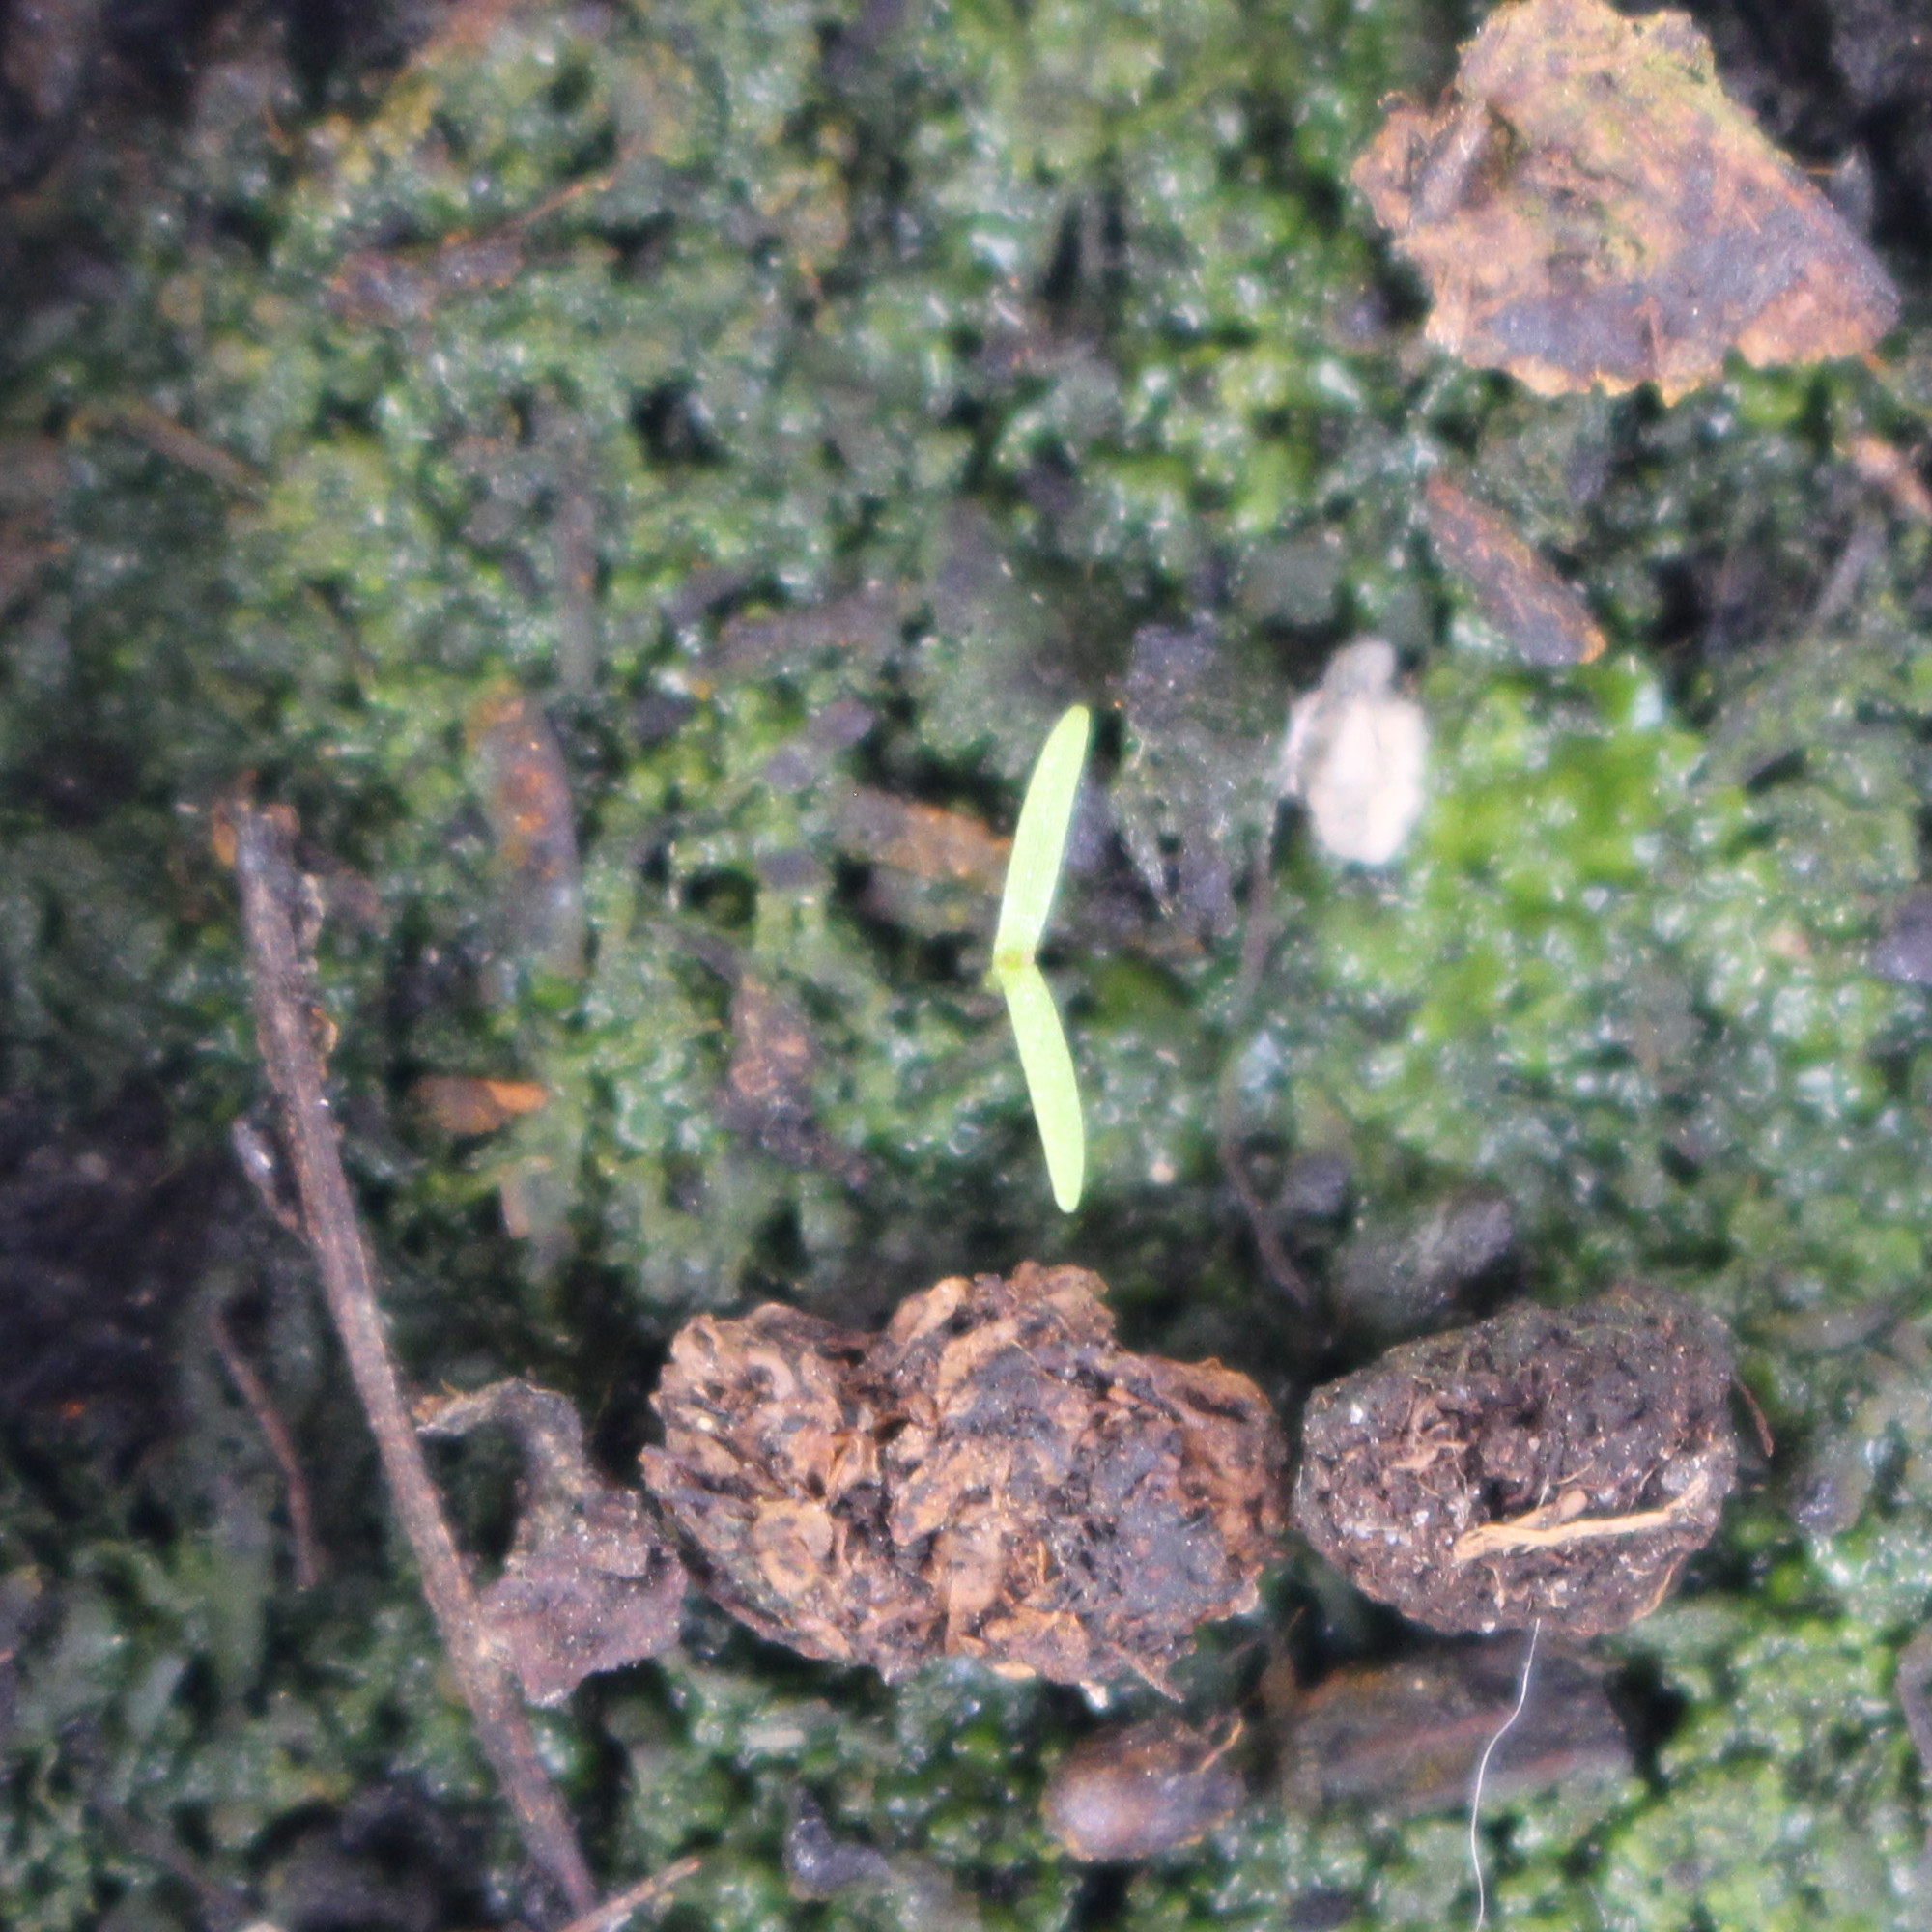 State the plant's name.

Papaver rhoeas
